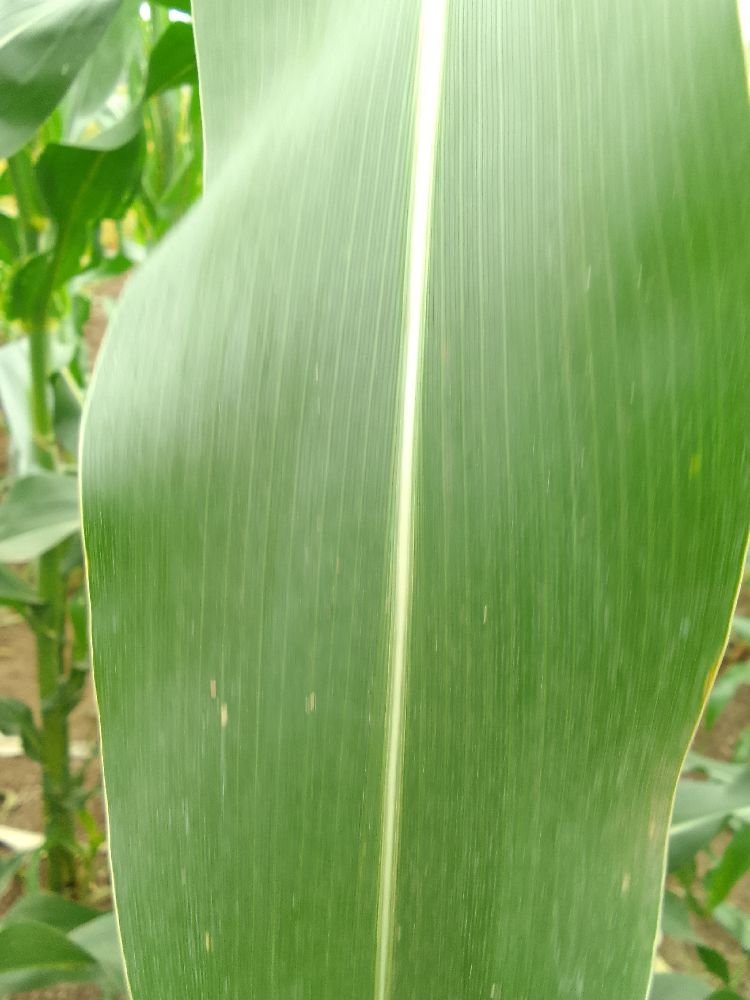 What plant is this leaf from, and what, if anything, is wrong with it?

maize, healthy
